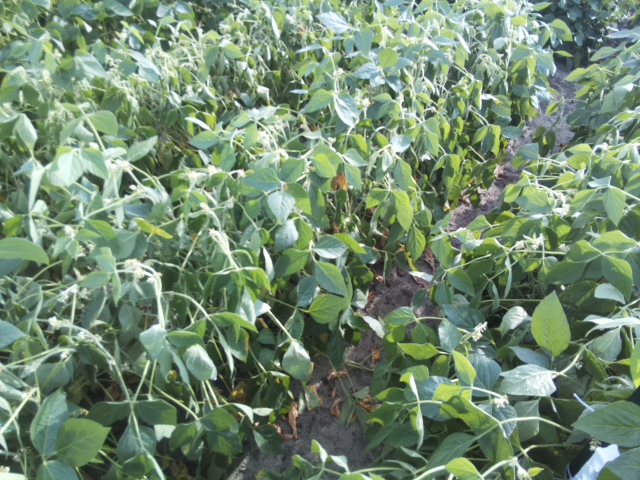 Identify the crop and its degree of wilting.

soybean, moderate turgor loss in upper canopy
